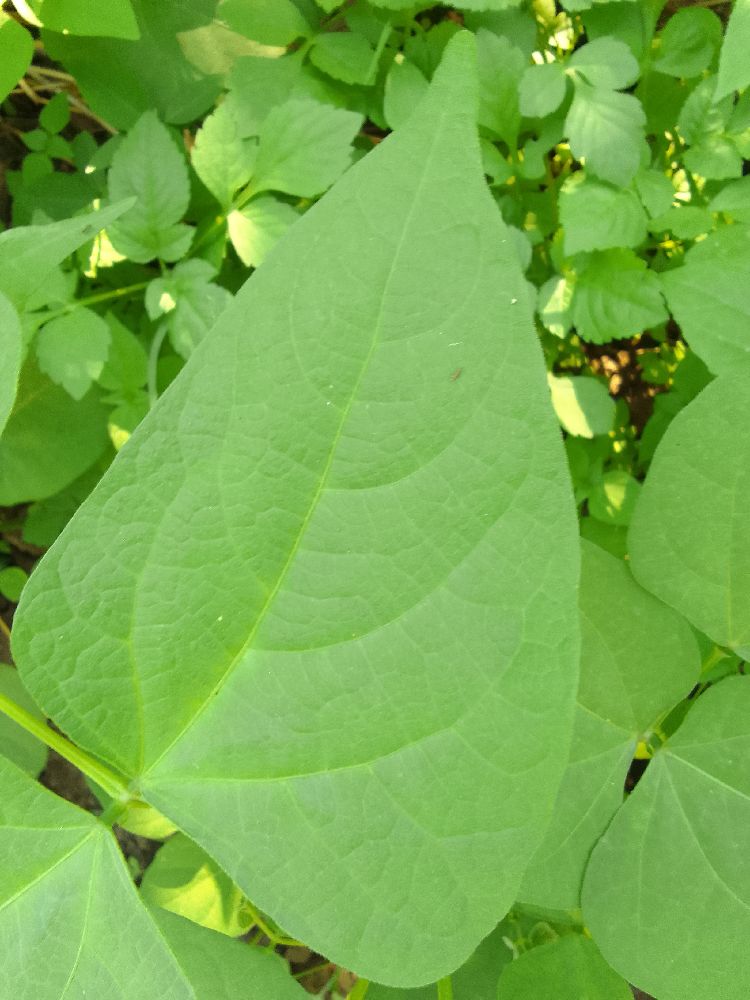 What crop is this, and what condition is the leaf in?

common bean, healthy
